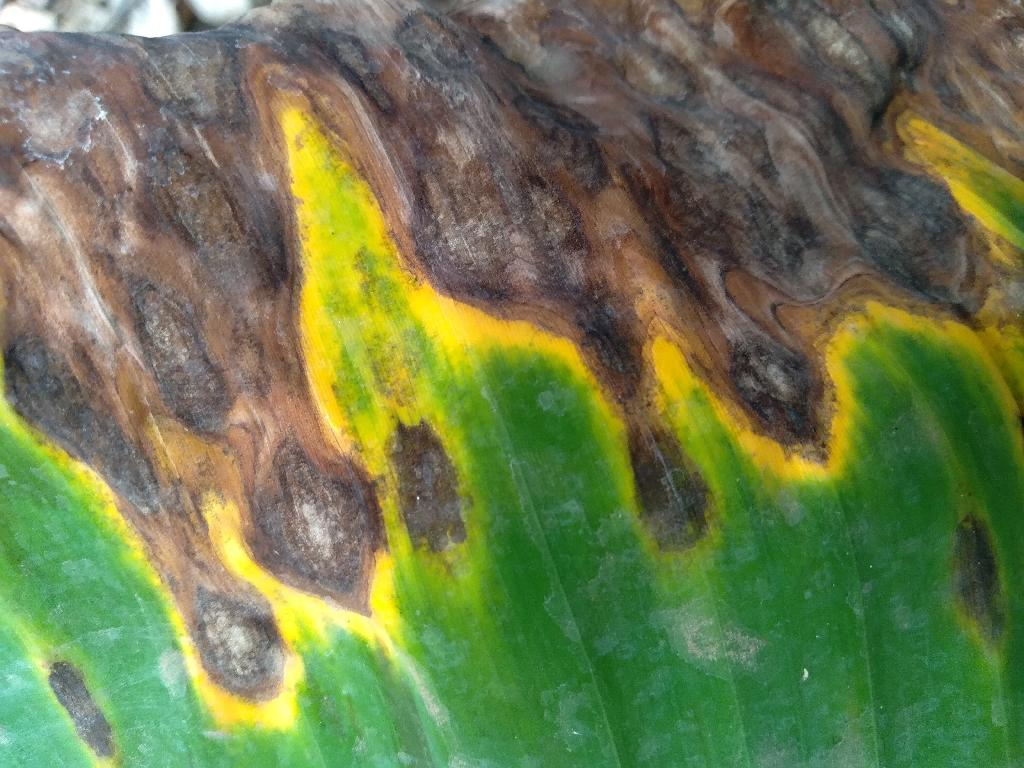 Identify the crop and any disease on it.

banana, black sigatoka
